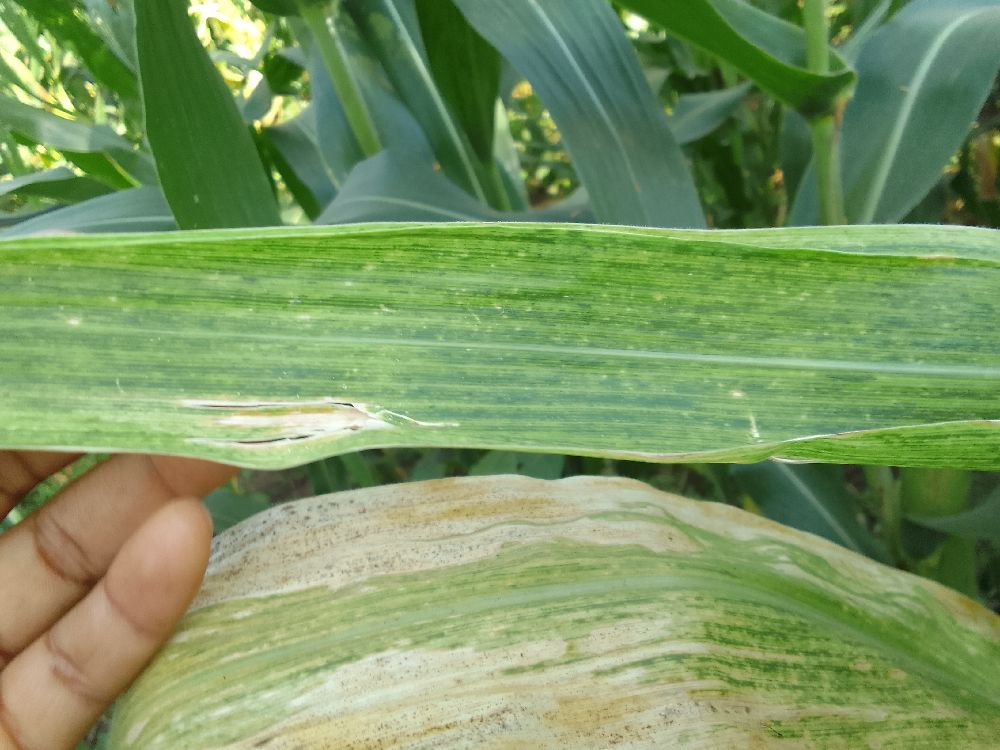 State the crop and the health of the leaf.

maize, maize lethal necrosis
